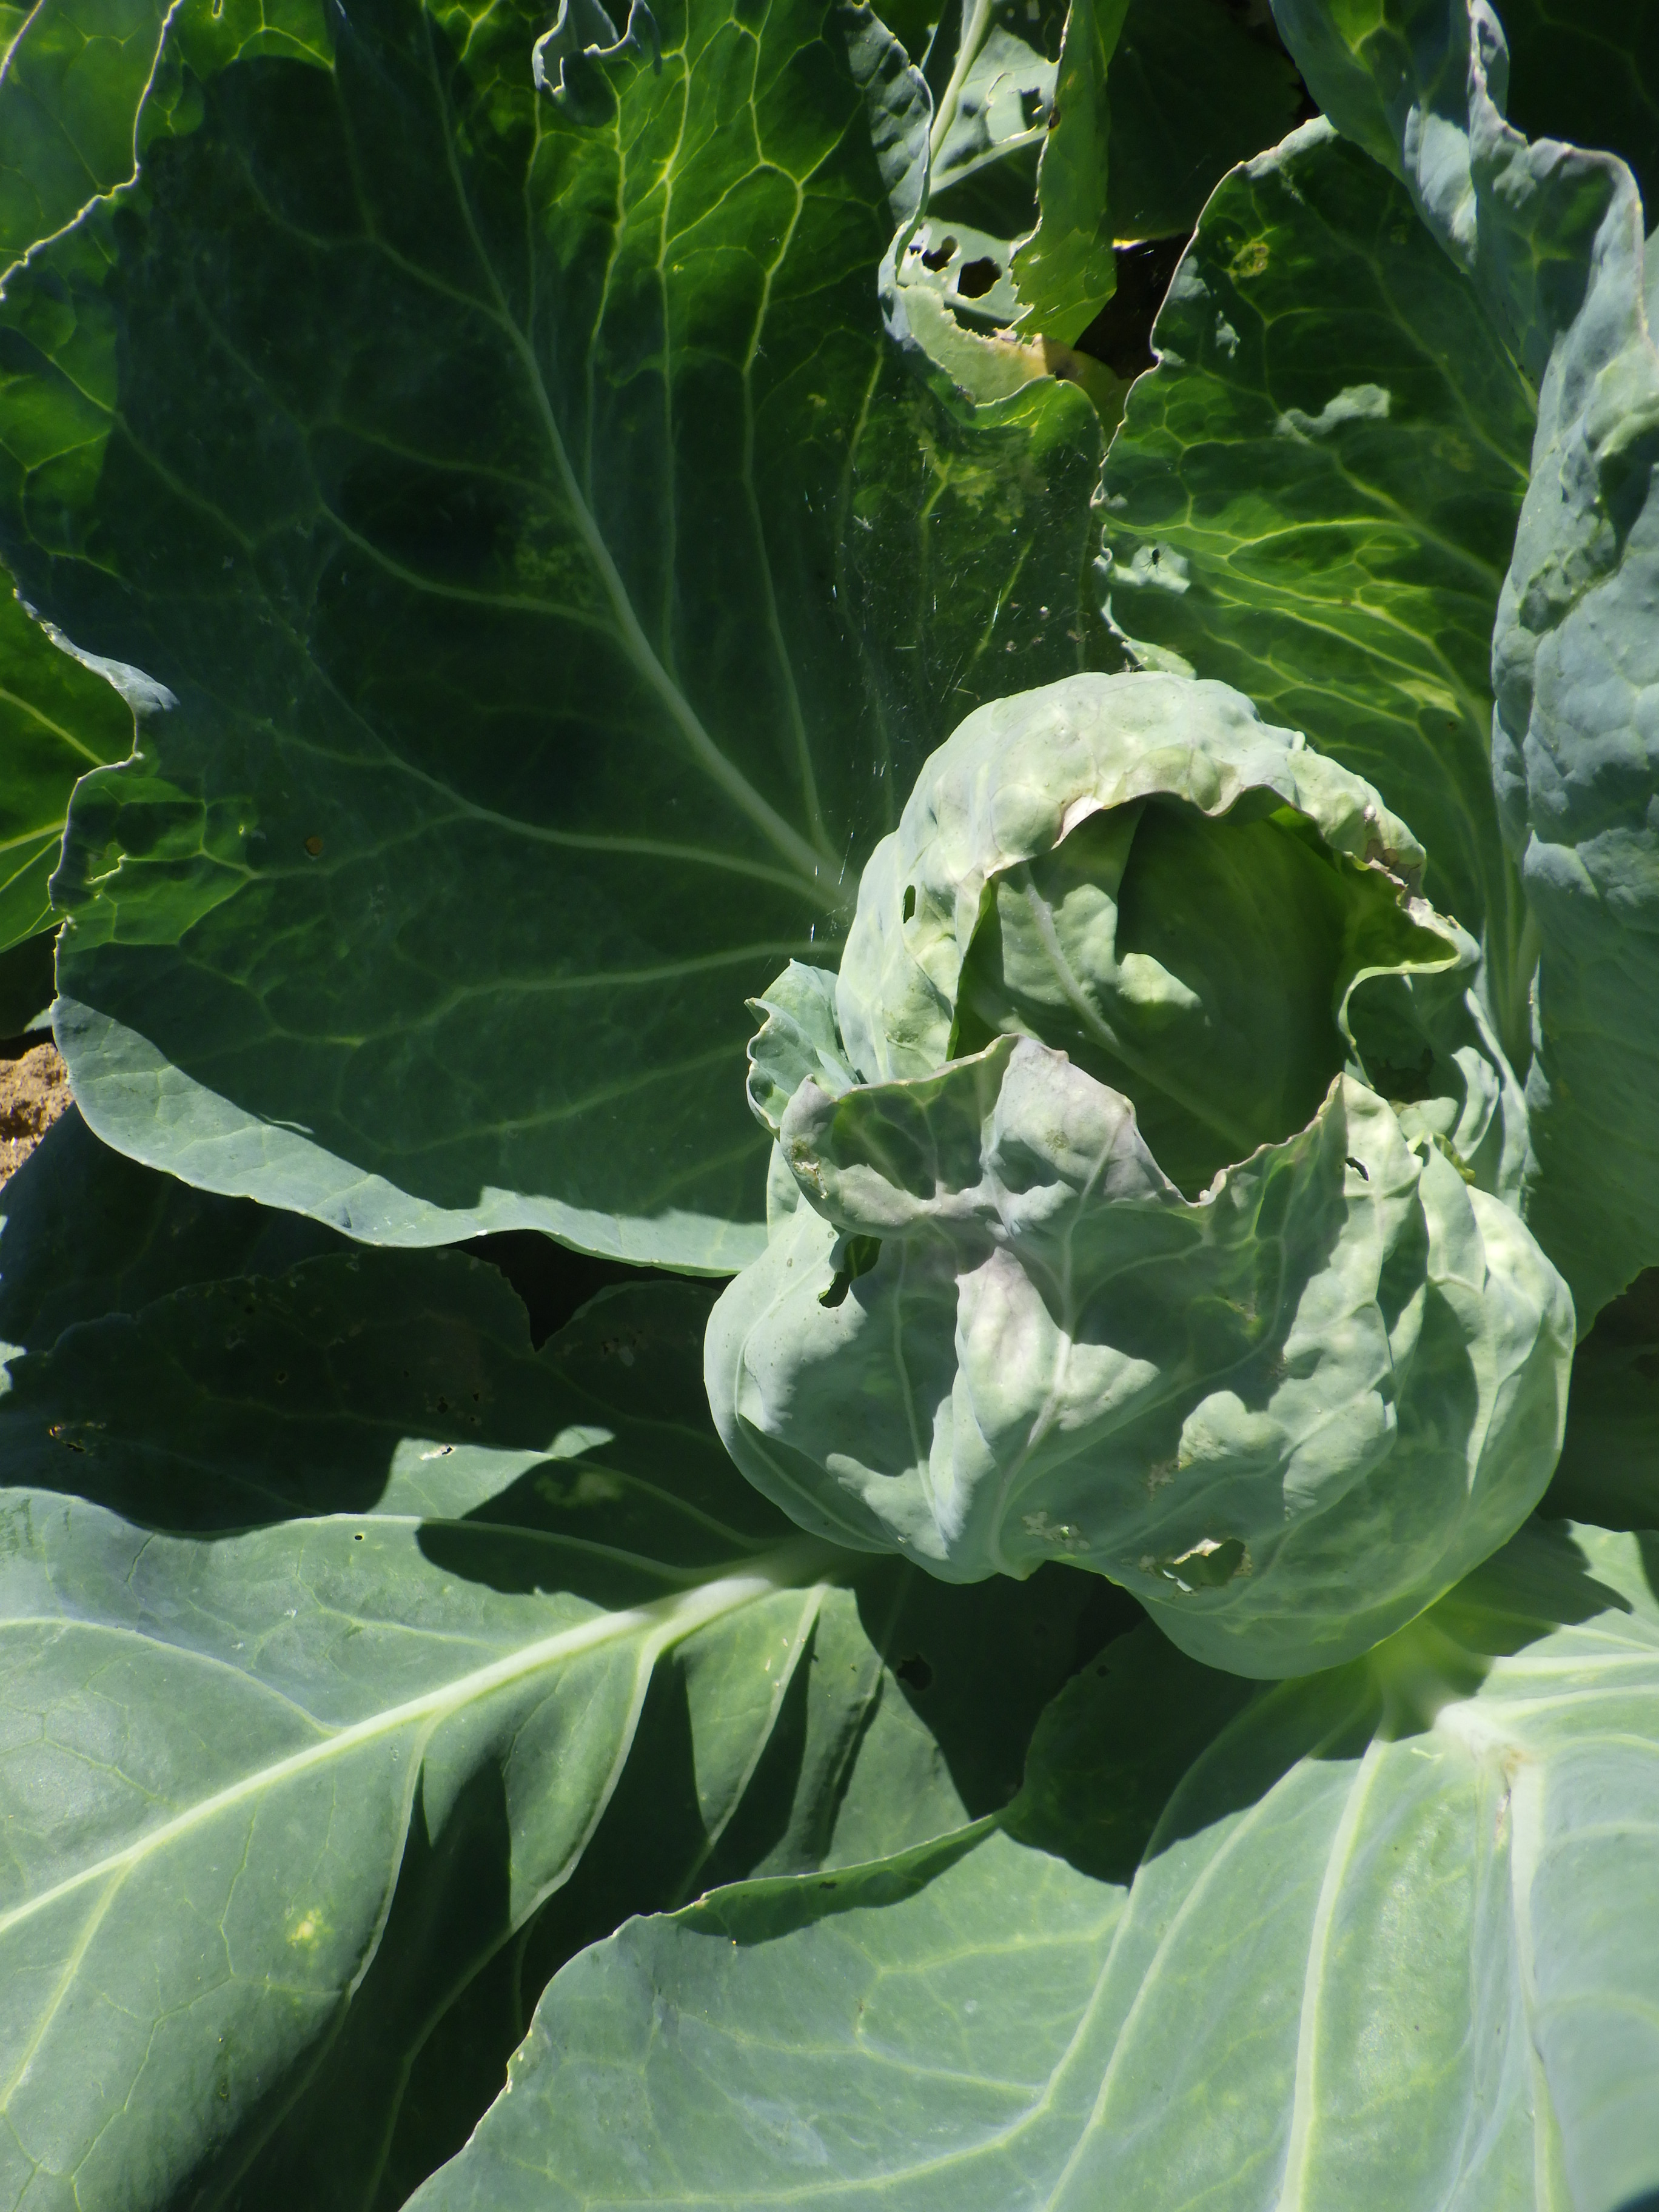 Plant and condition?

cabbage, aphids, phytophagous
